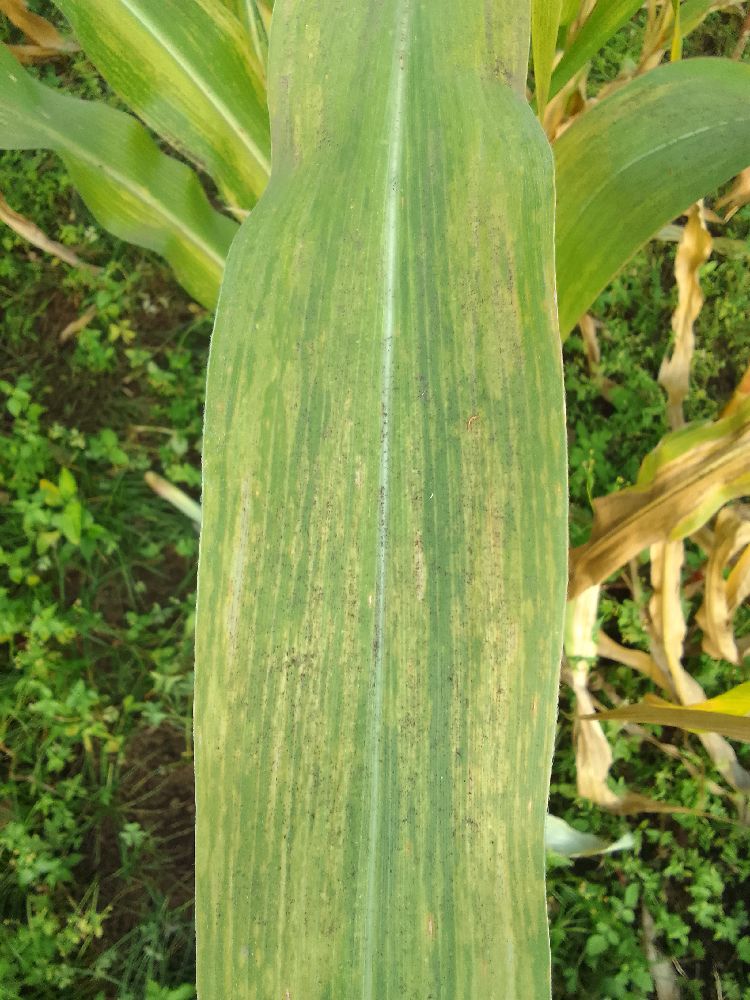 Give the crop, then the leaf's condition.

maize, maize lethal necrosis
